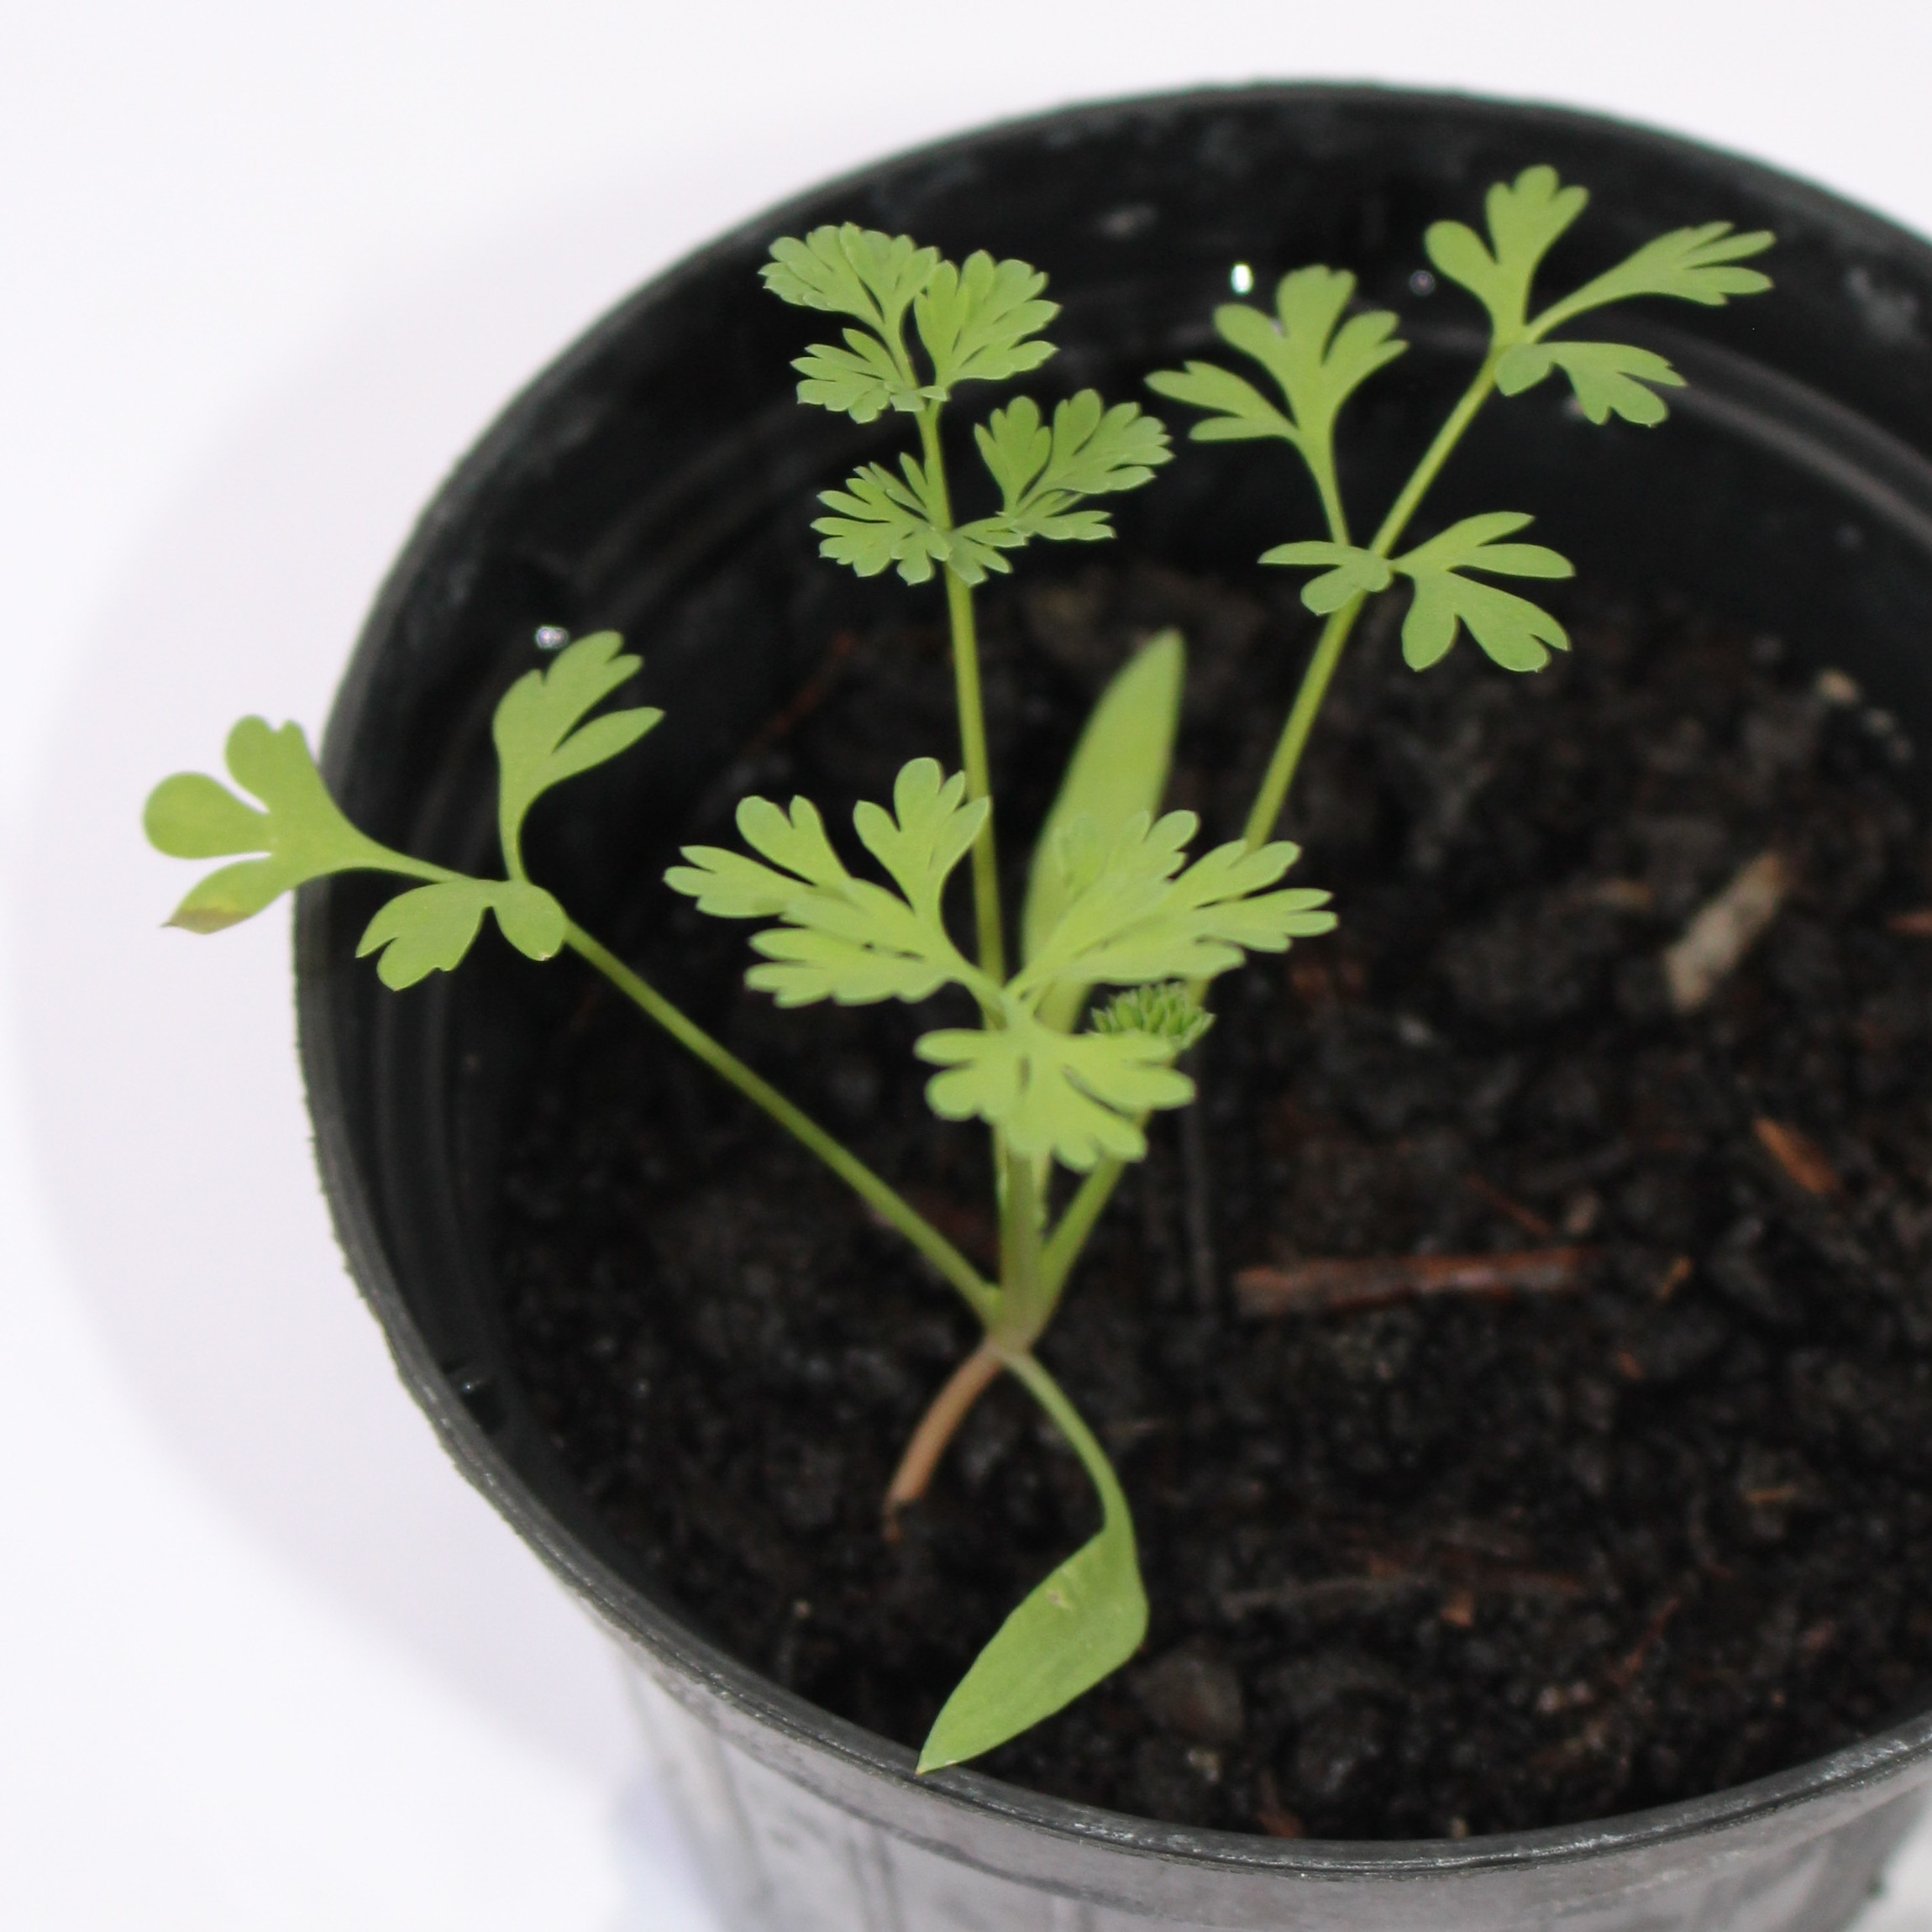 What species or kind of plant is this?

Fumaria officinalis
